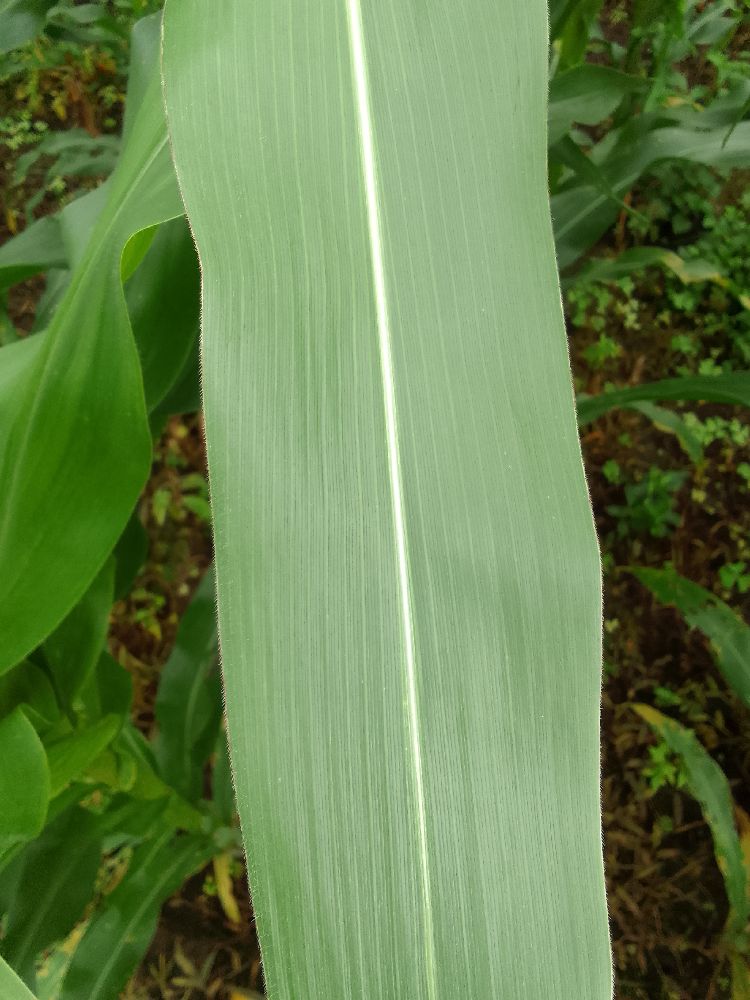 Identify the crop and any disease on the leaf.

maize, healthy
